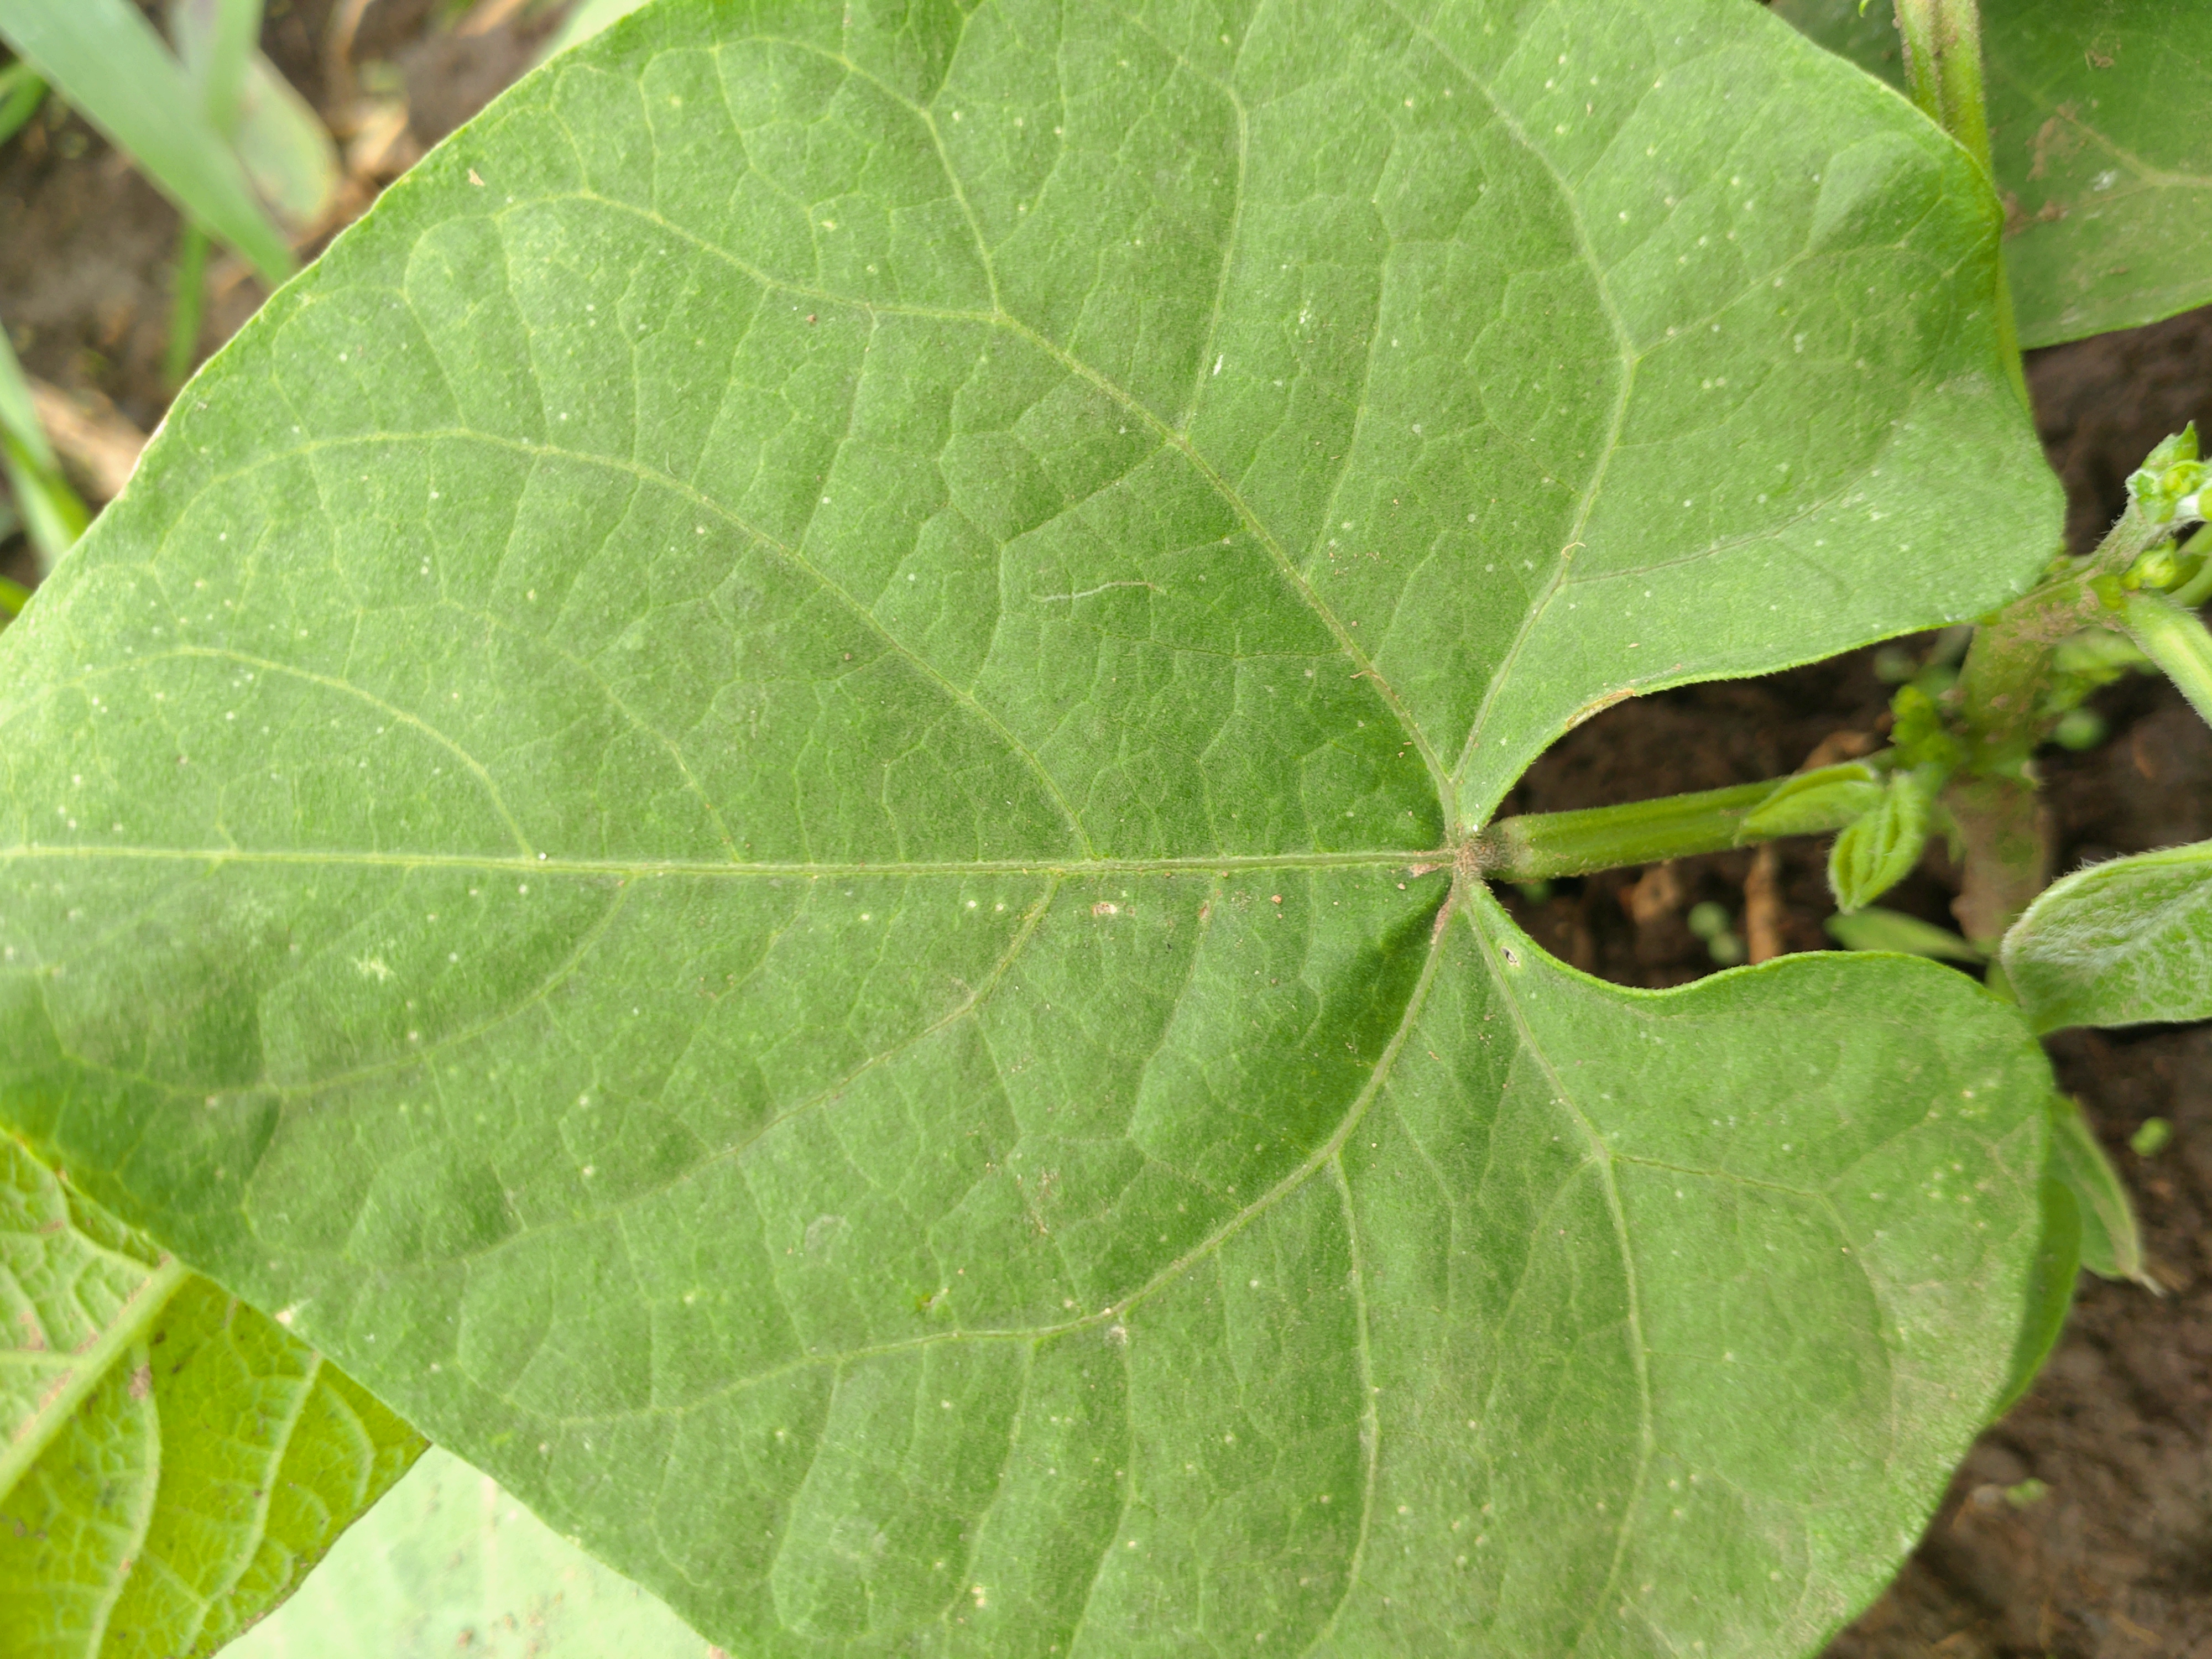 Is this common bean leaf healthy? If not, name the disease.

healthy
